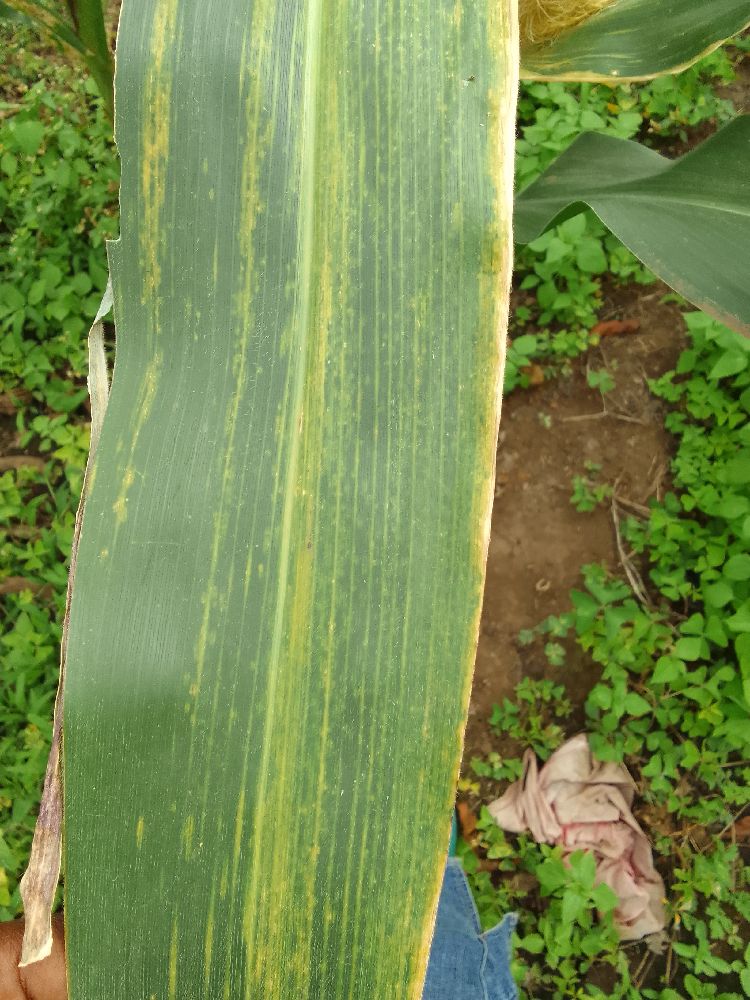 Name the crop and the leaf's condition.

maize, maize lethal necrosis
